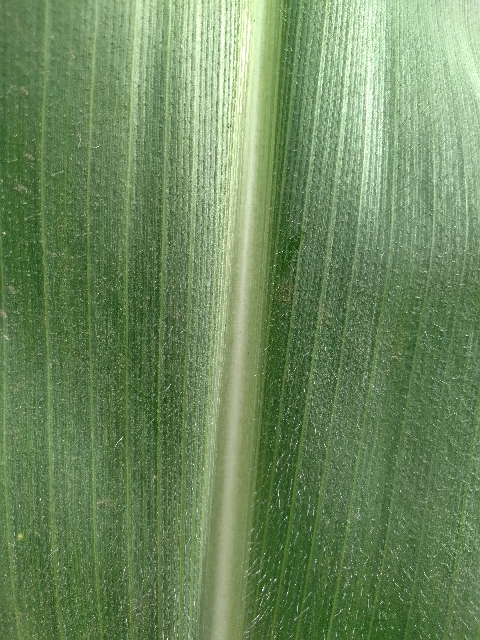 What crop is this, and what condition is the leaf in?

maize, healthy
